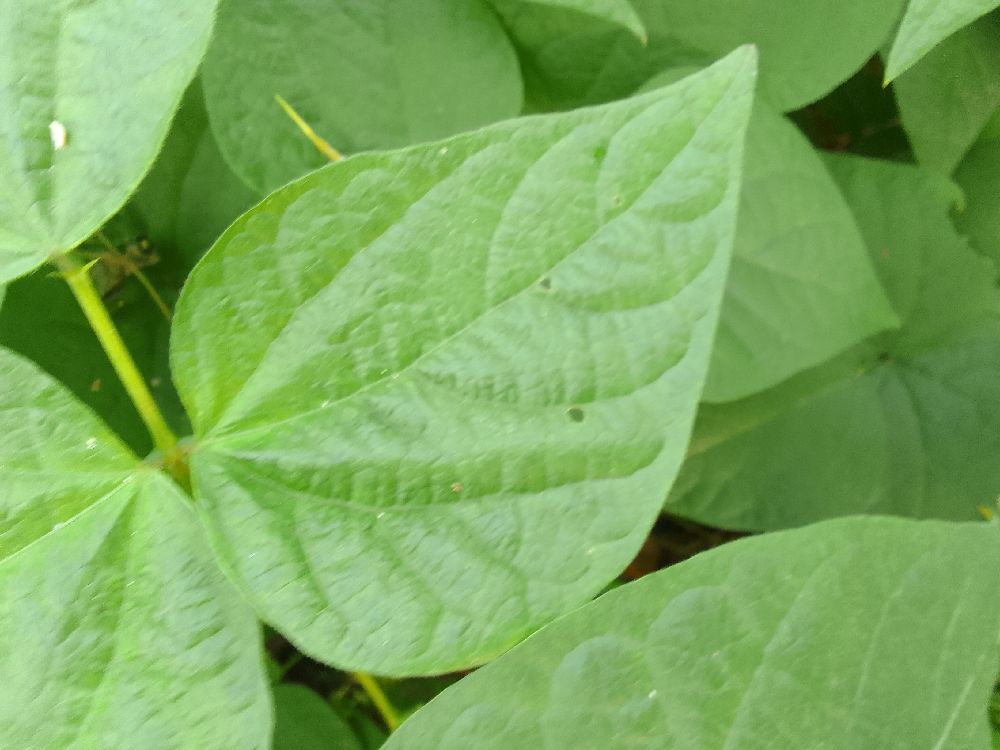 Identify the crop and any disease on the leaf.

common bean, healthy
